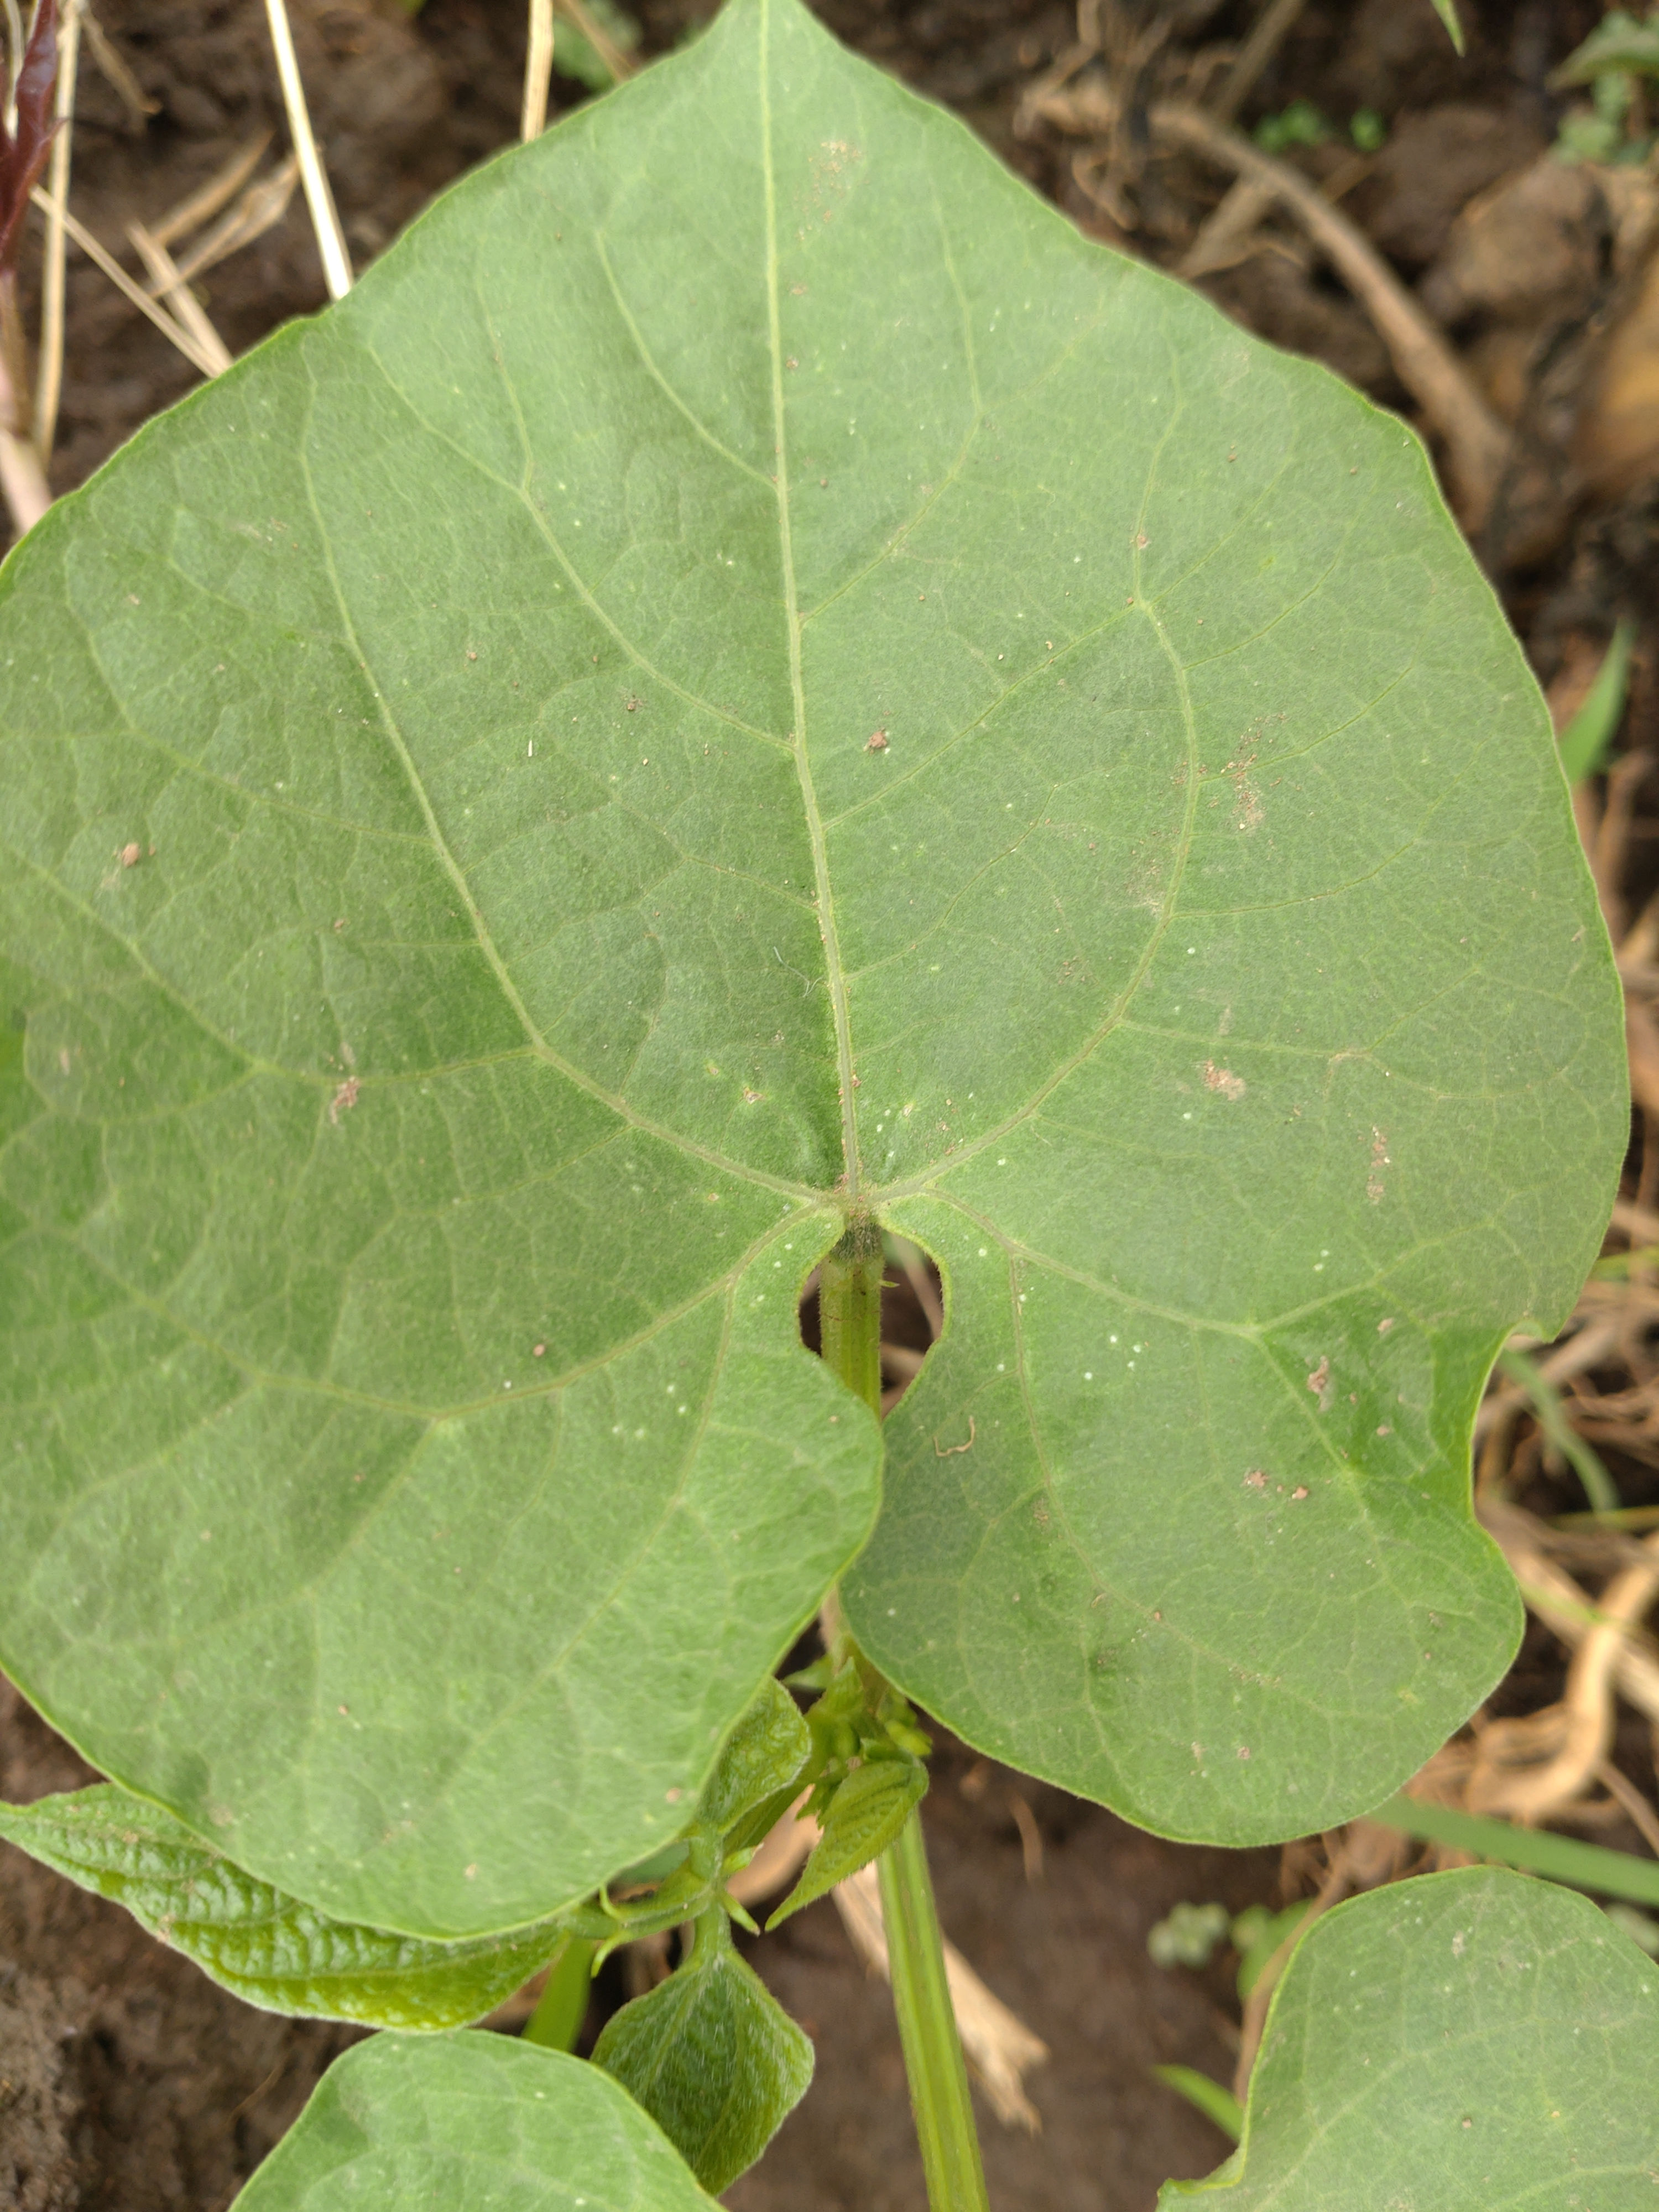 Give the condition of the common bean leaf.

healthy
